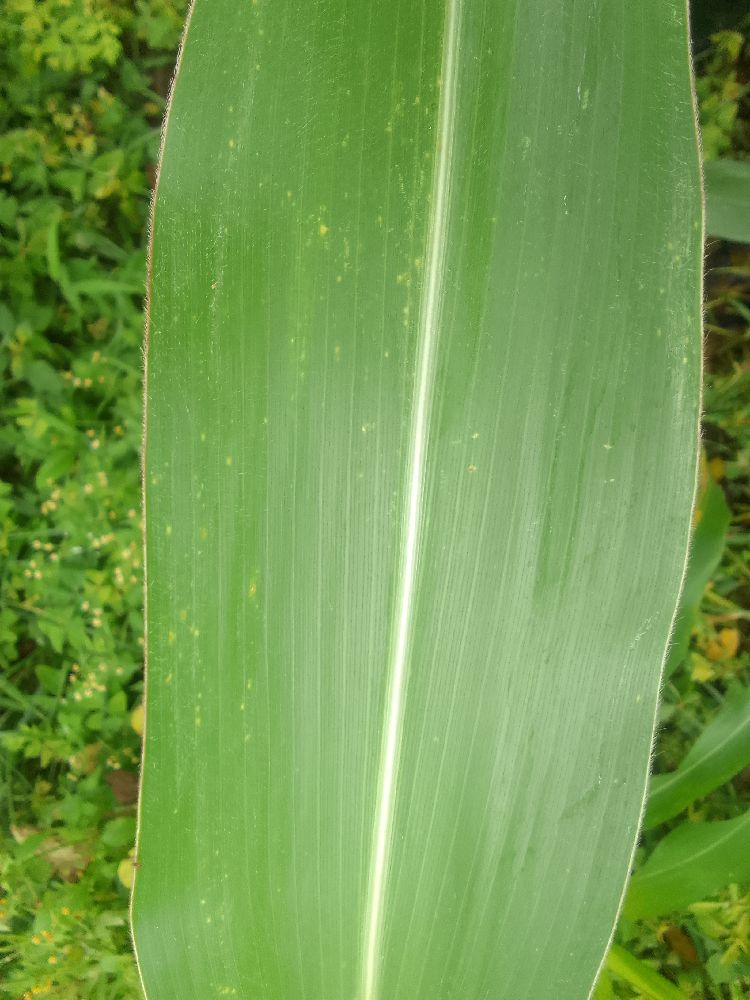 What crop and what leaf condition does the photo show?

maize, healthy
